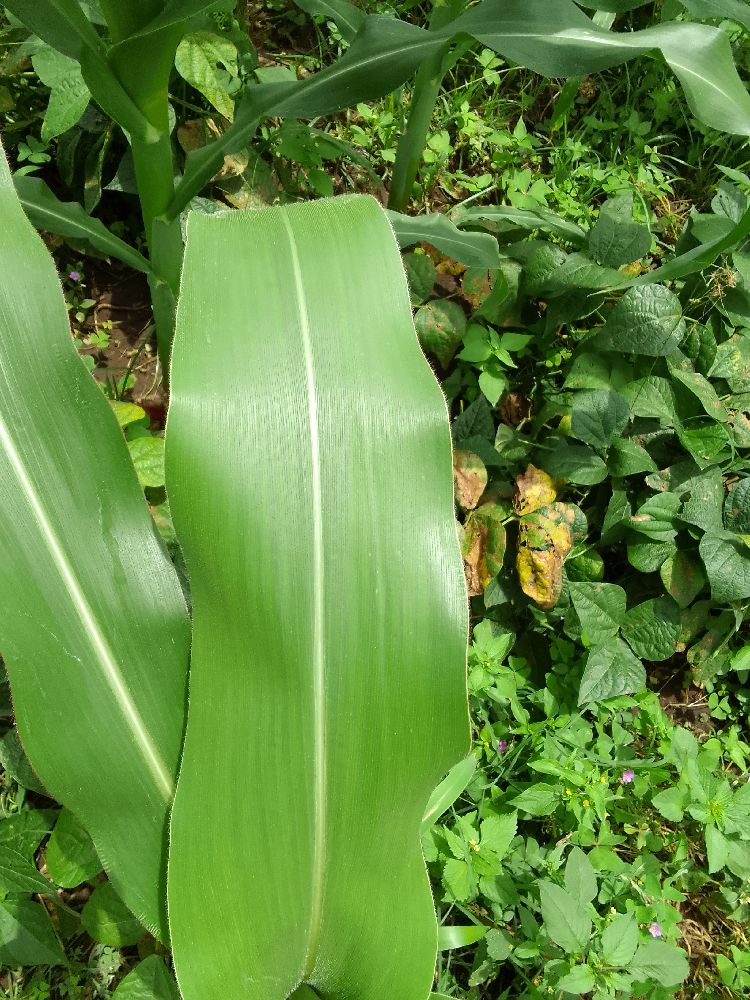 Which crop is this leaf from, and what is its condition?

maize, healthy
